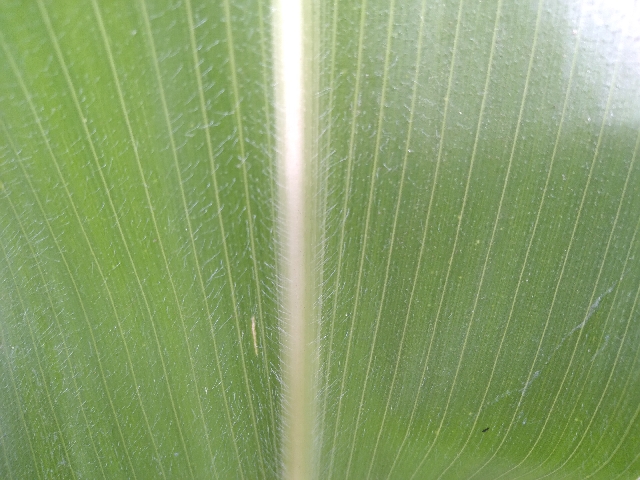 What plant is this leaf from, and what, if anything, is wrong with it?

maize, healthy
